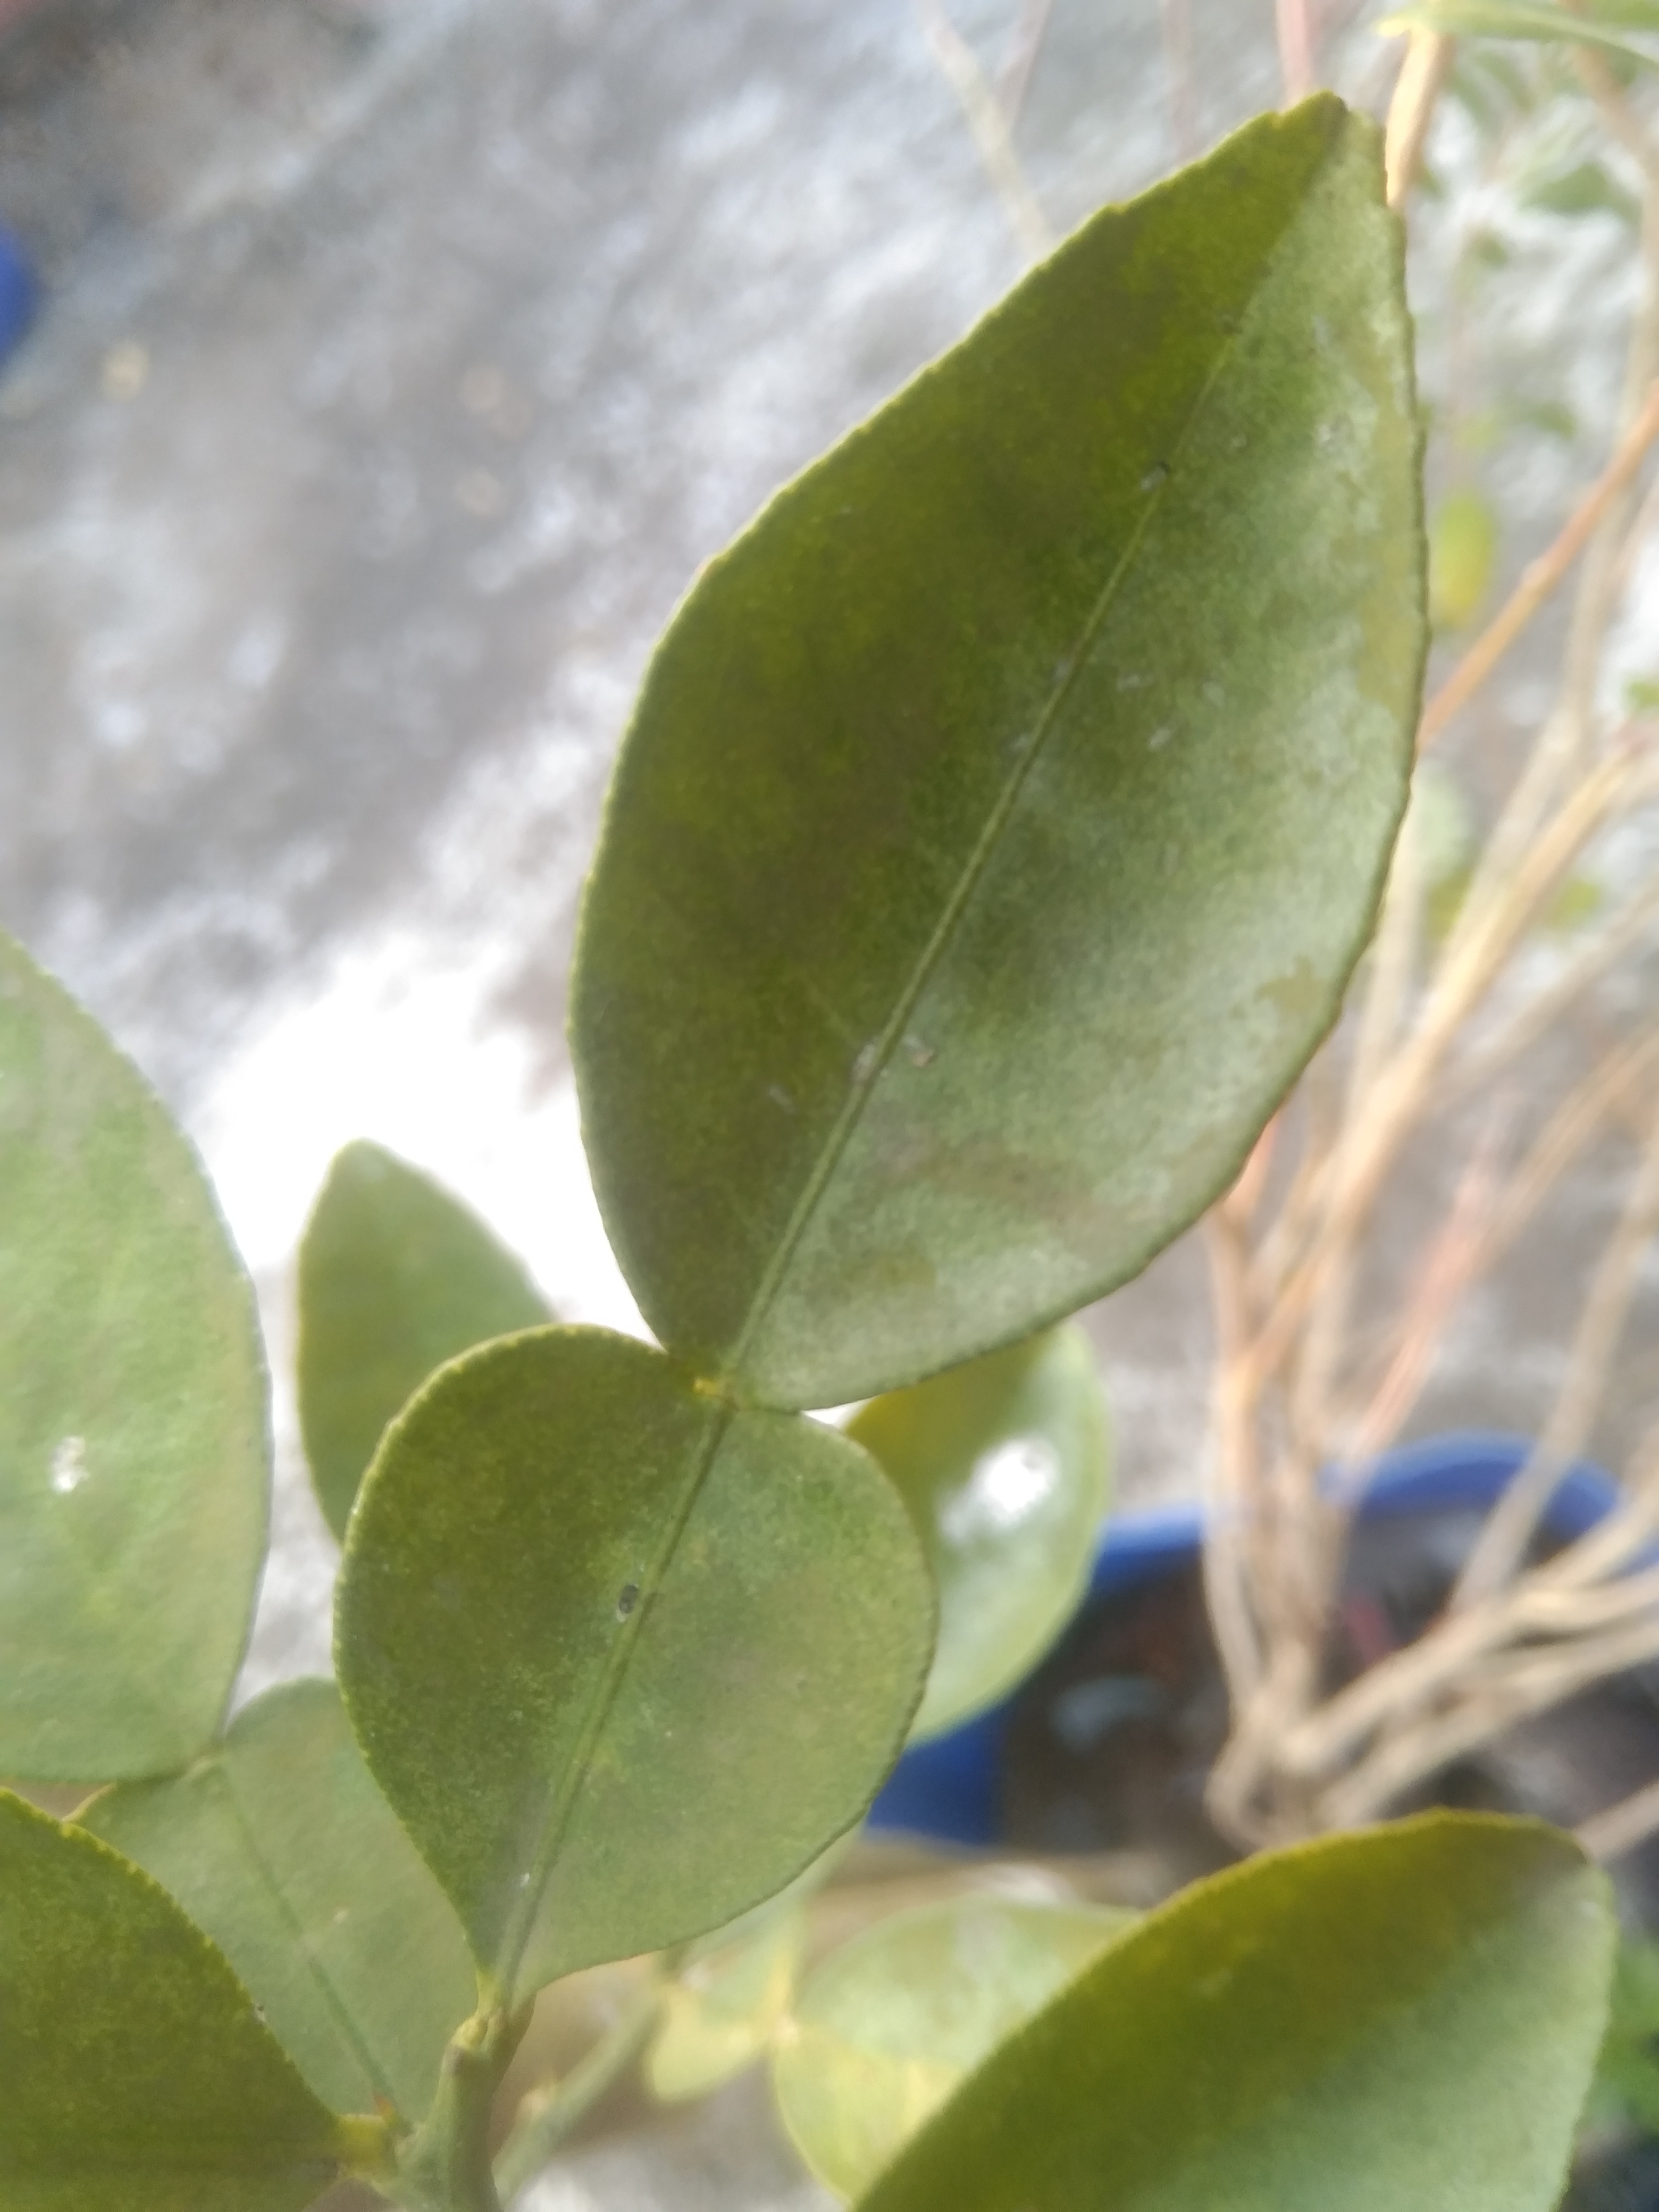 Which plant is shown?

lemon
